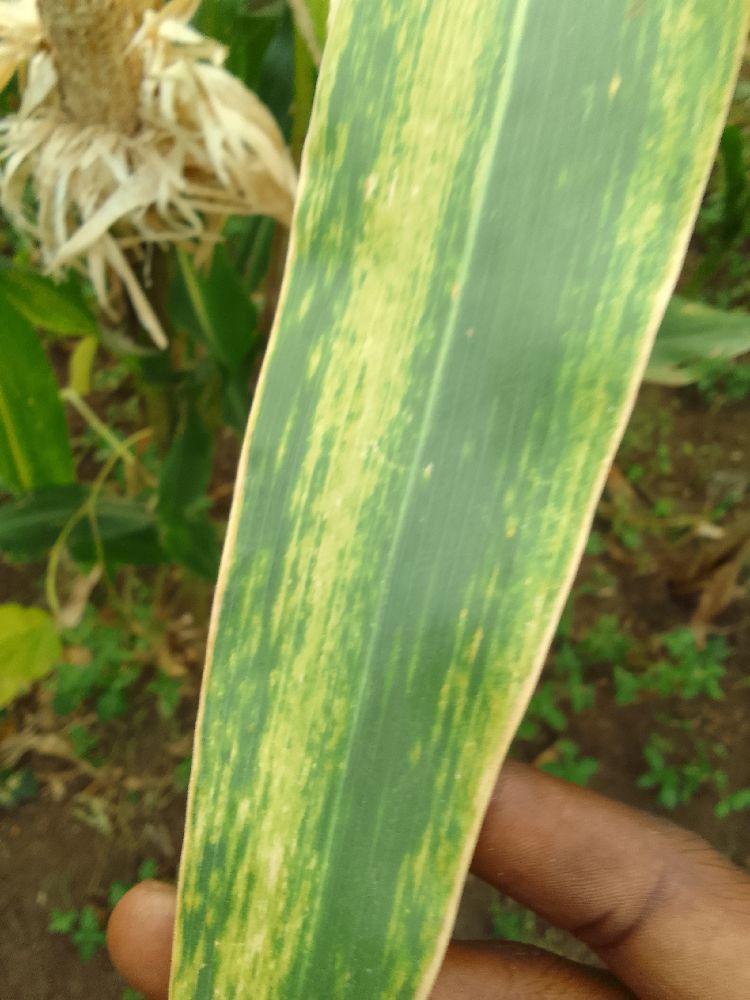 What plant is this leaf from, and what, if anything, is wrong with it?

maize, maize lethal necrosis
